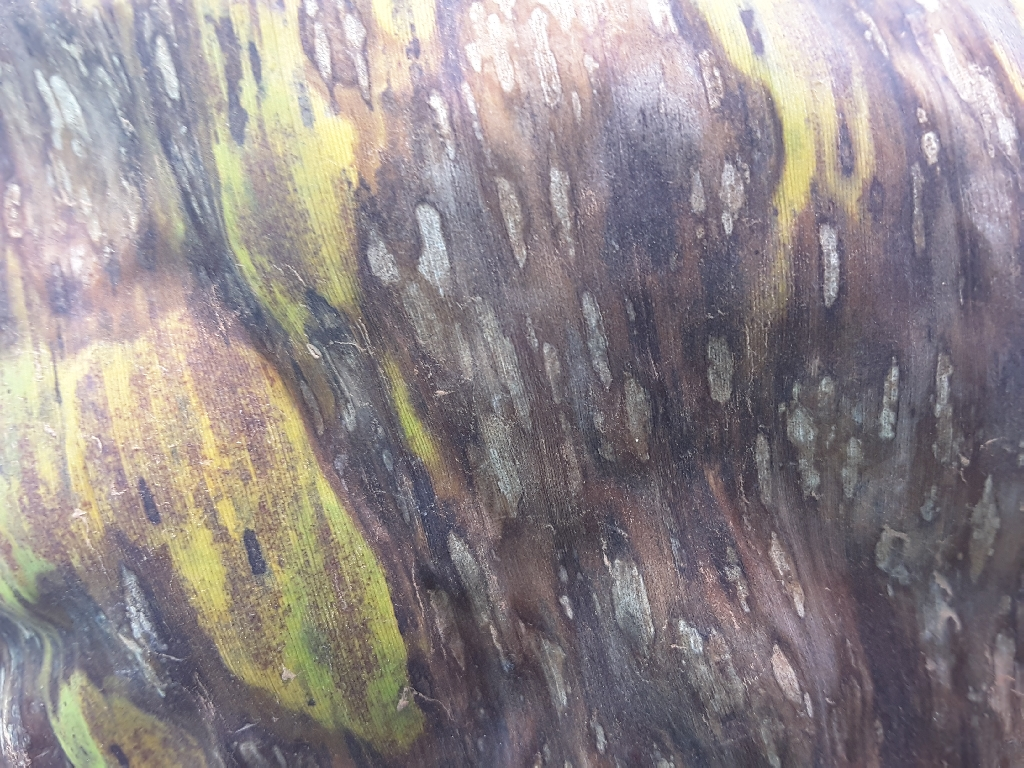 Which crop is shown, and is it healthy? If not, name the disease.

banana, black sigatoka
